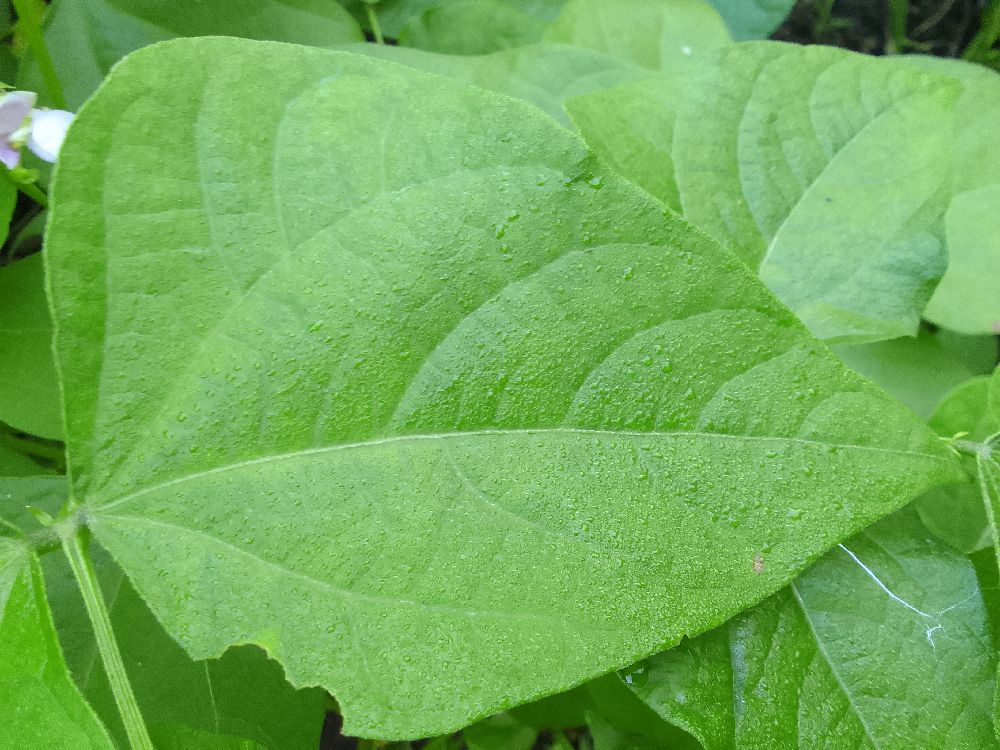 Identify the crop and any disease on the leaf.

common bean, healthy
